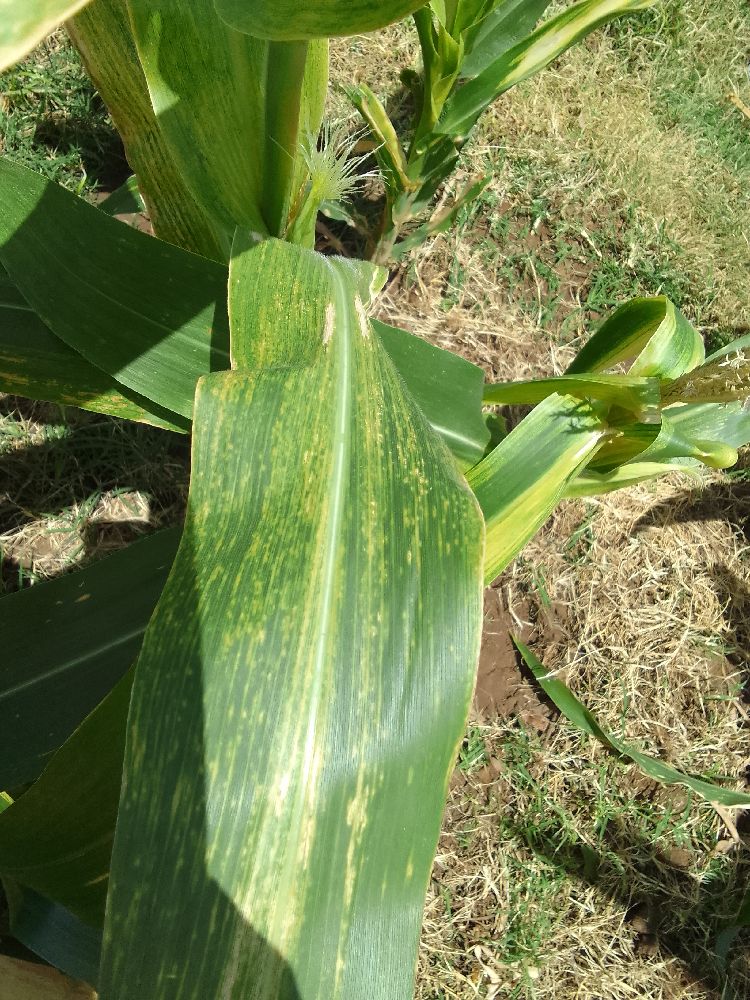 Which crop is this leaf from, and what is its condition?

maize, maize lethal necrosis
